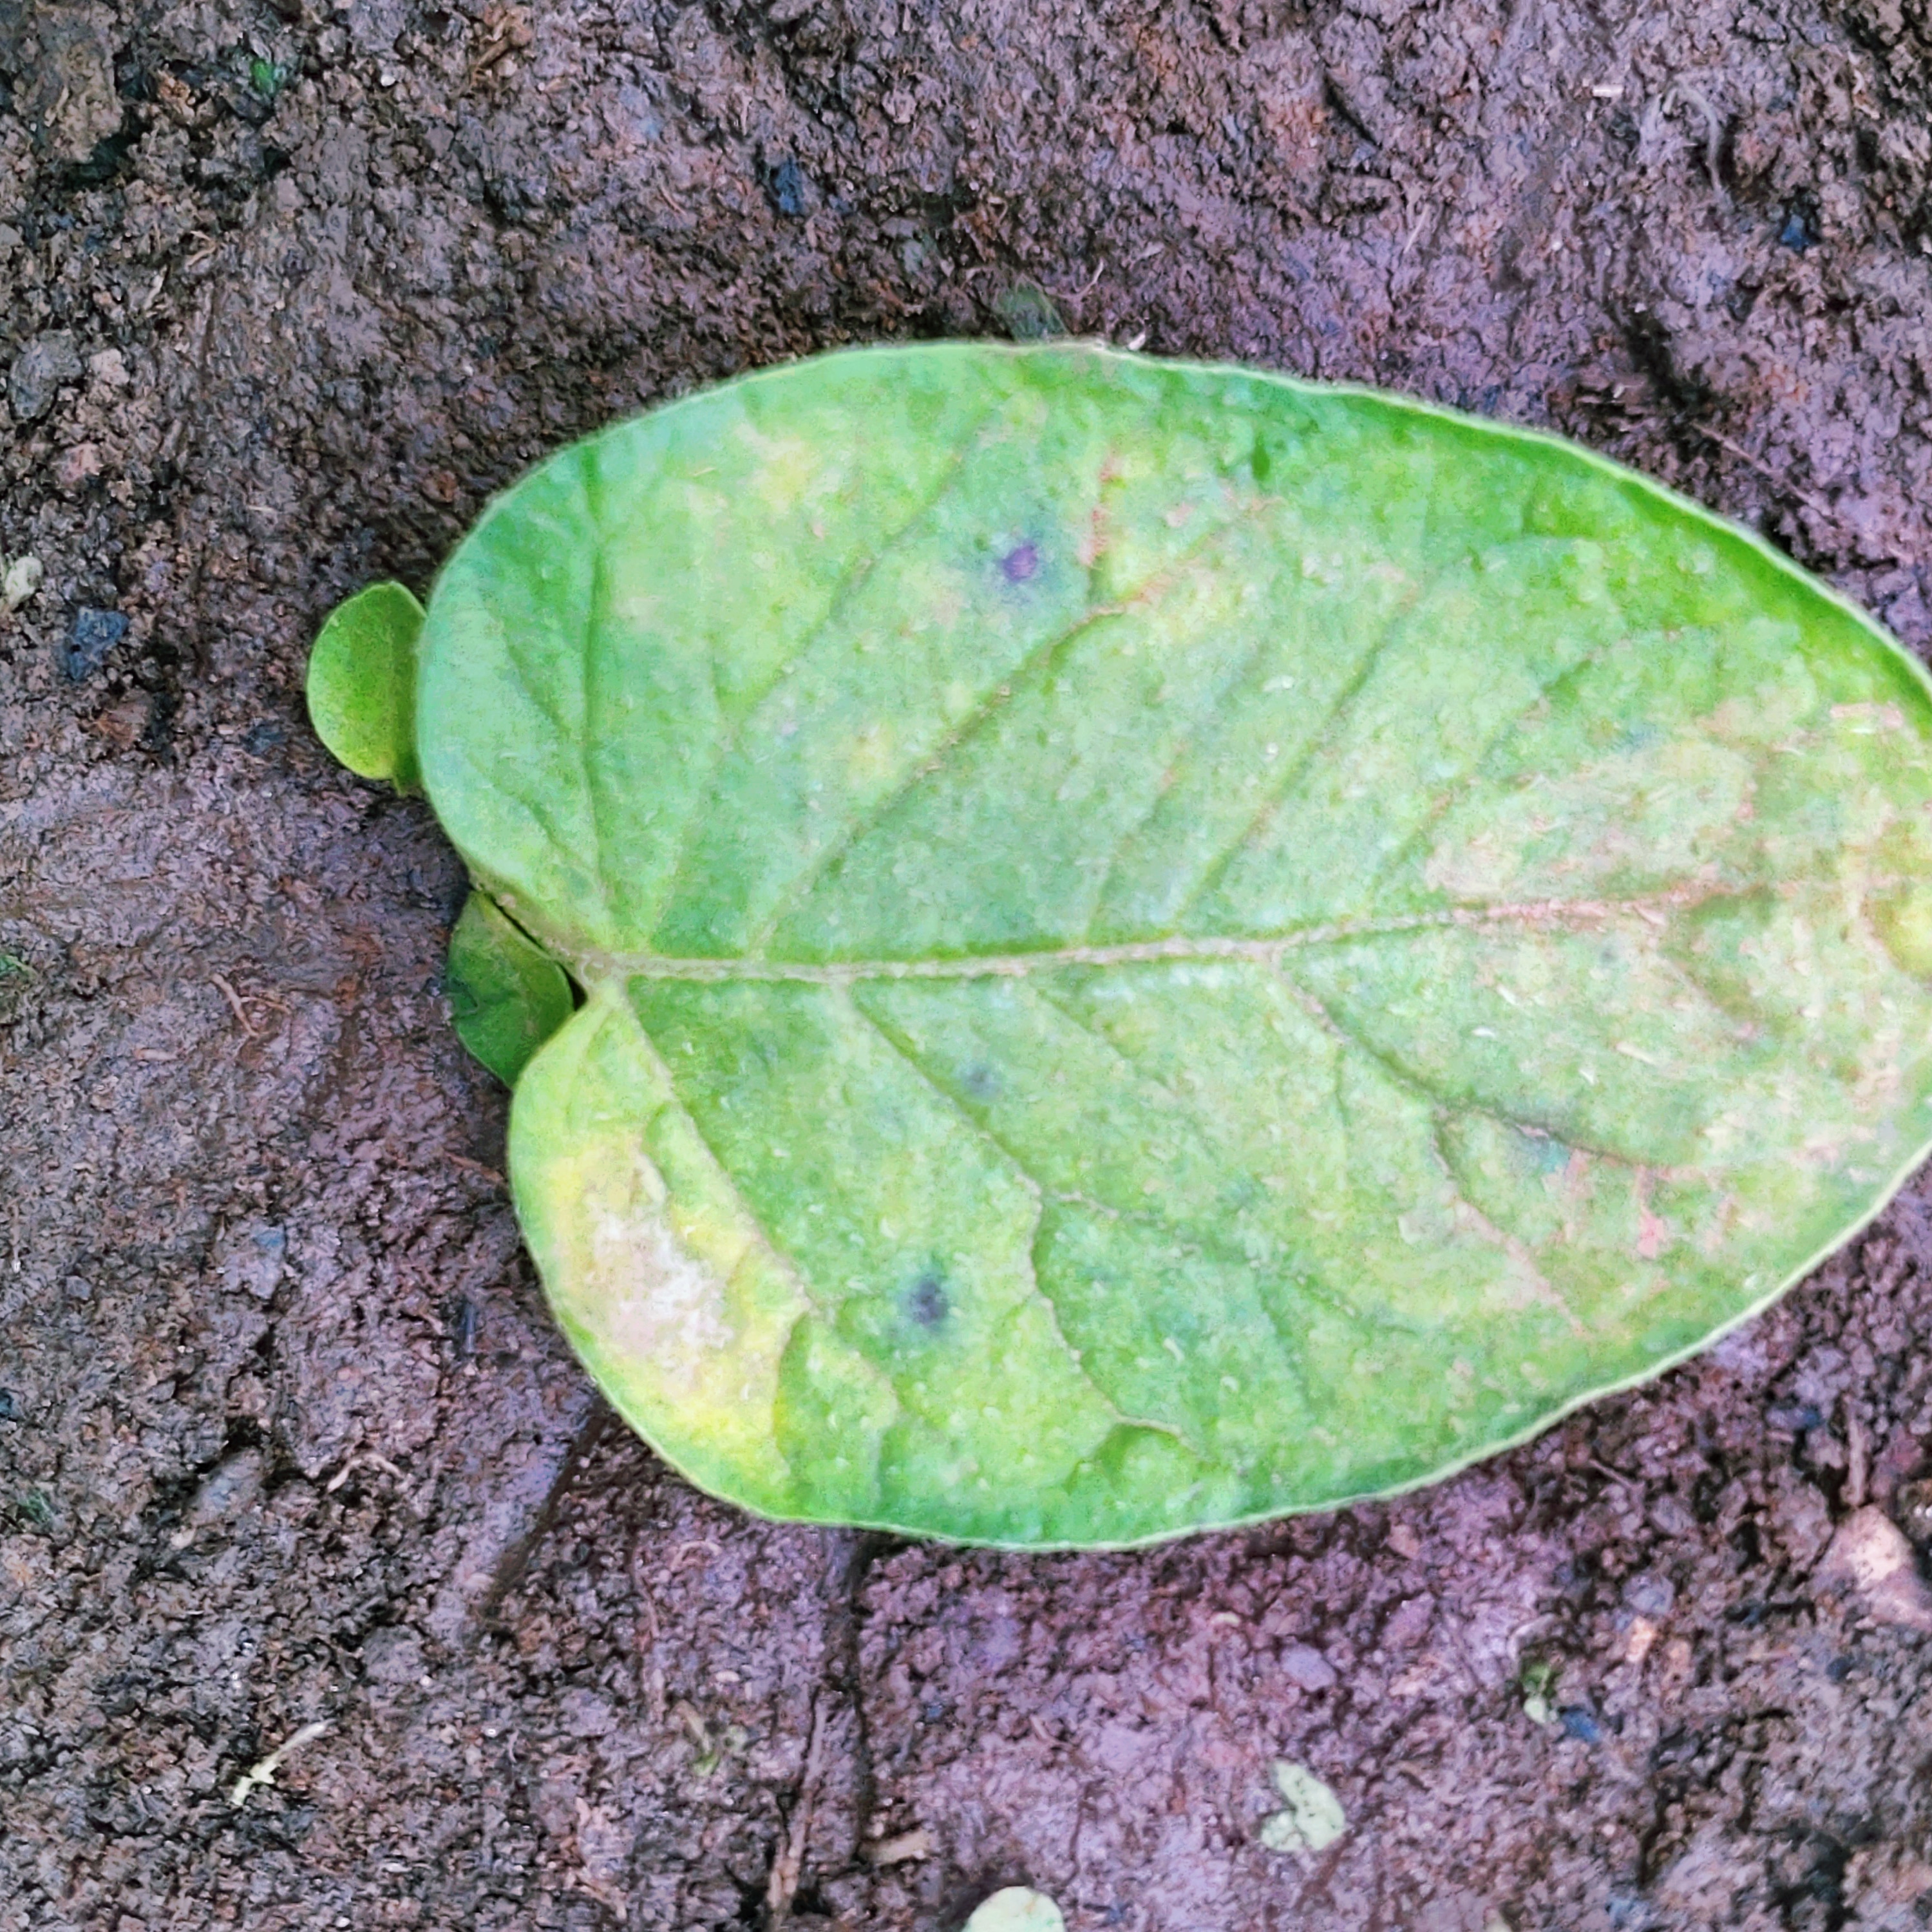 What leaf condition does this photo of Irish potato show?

late blight
